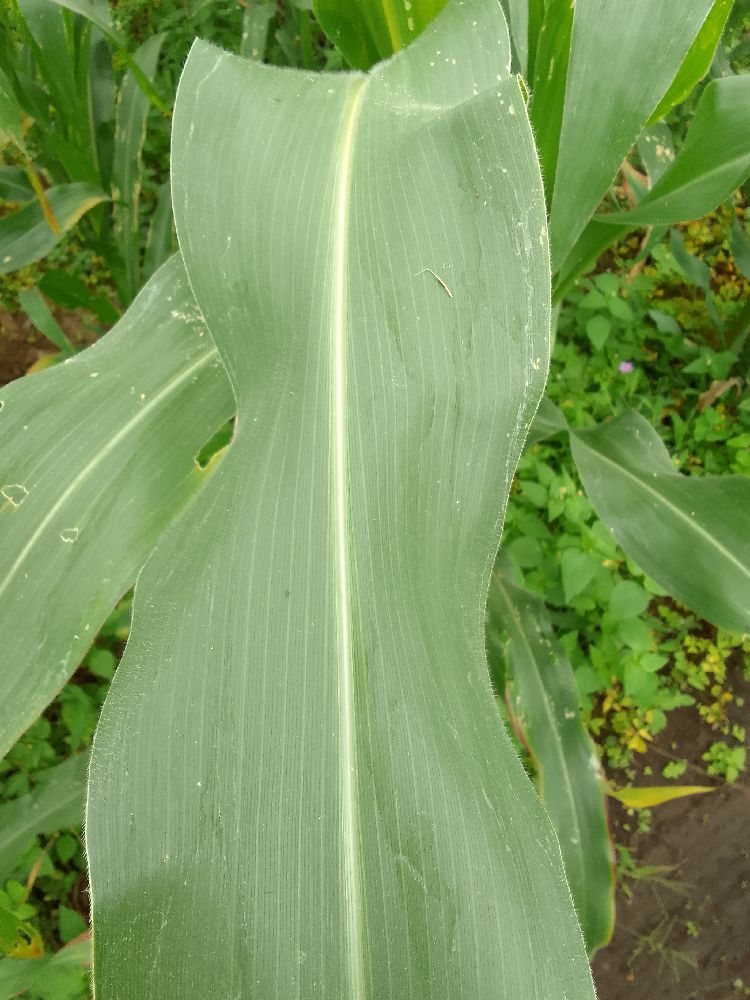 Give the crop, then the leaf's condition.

maize, healthy
